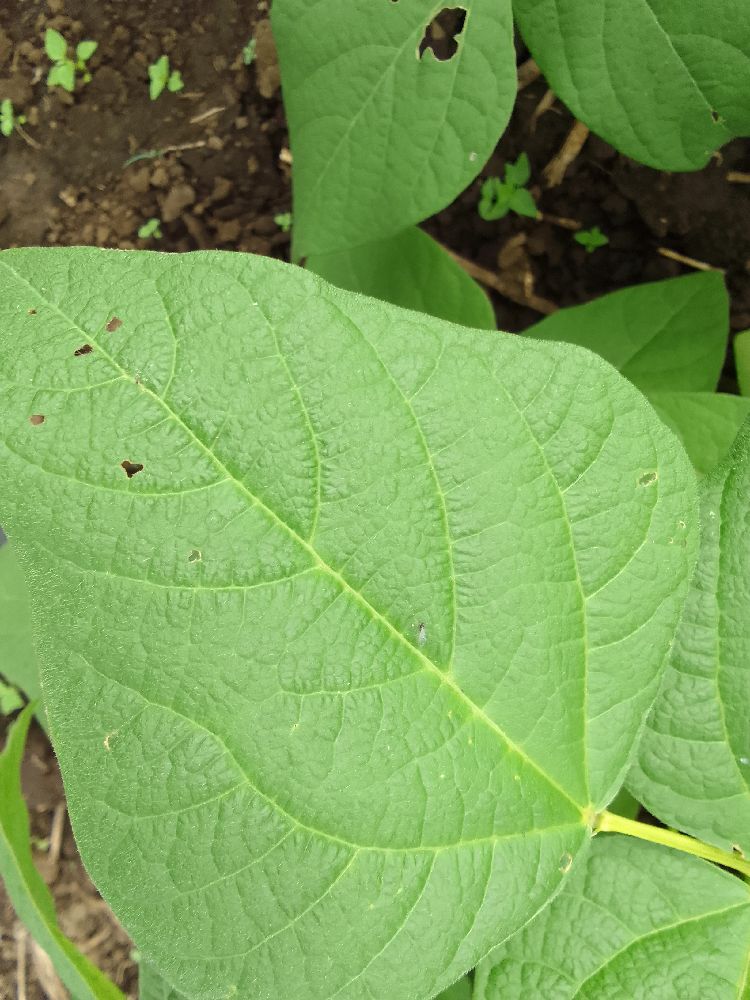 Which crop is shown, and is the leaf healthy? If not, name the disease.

common bean, healthy
